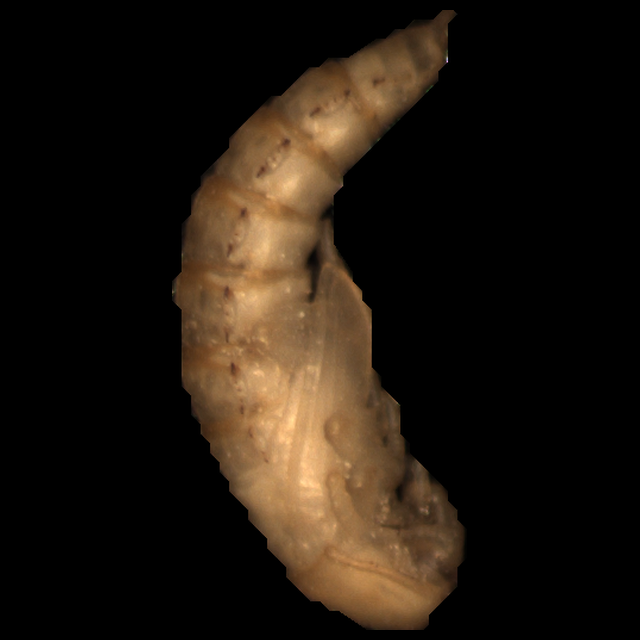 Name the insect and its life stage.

mealworm pupa
